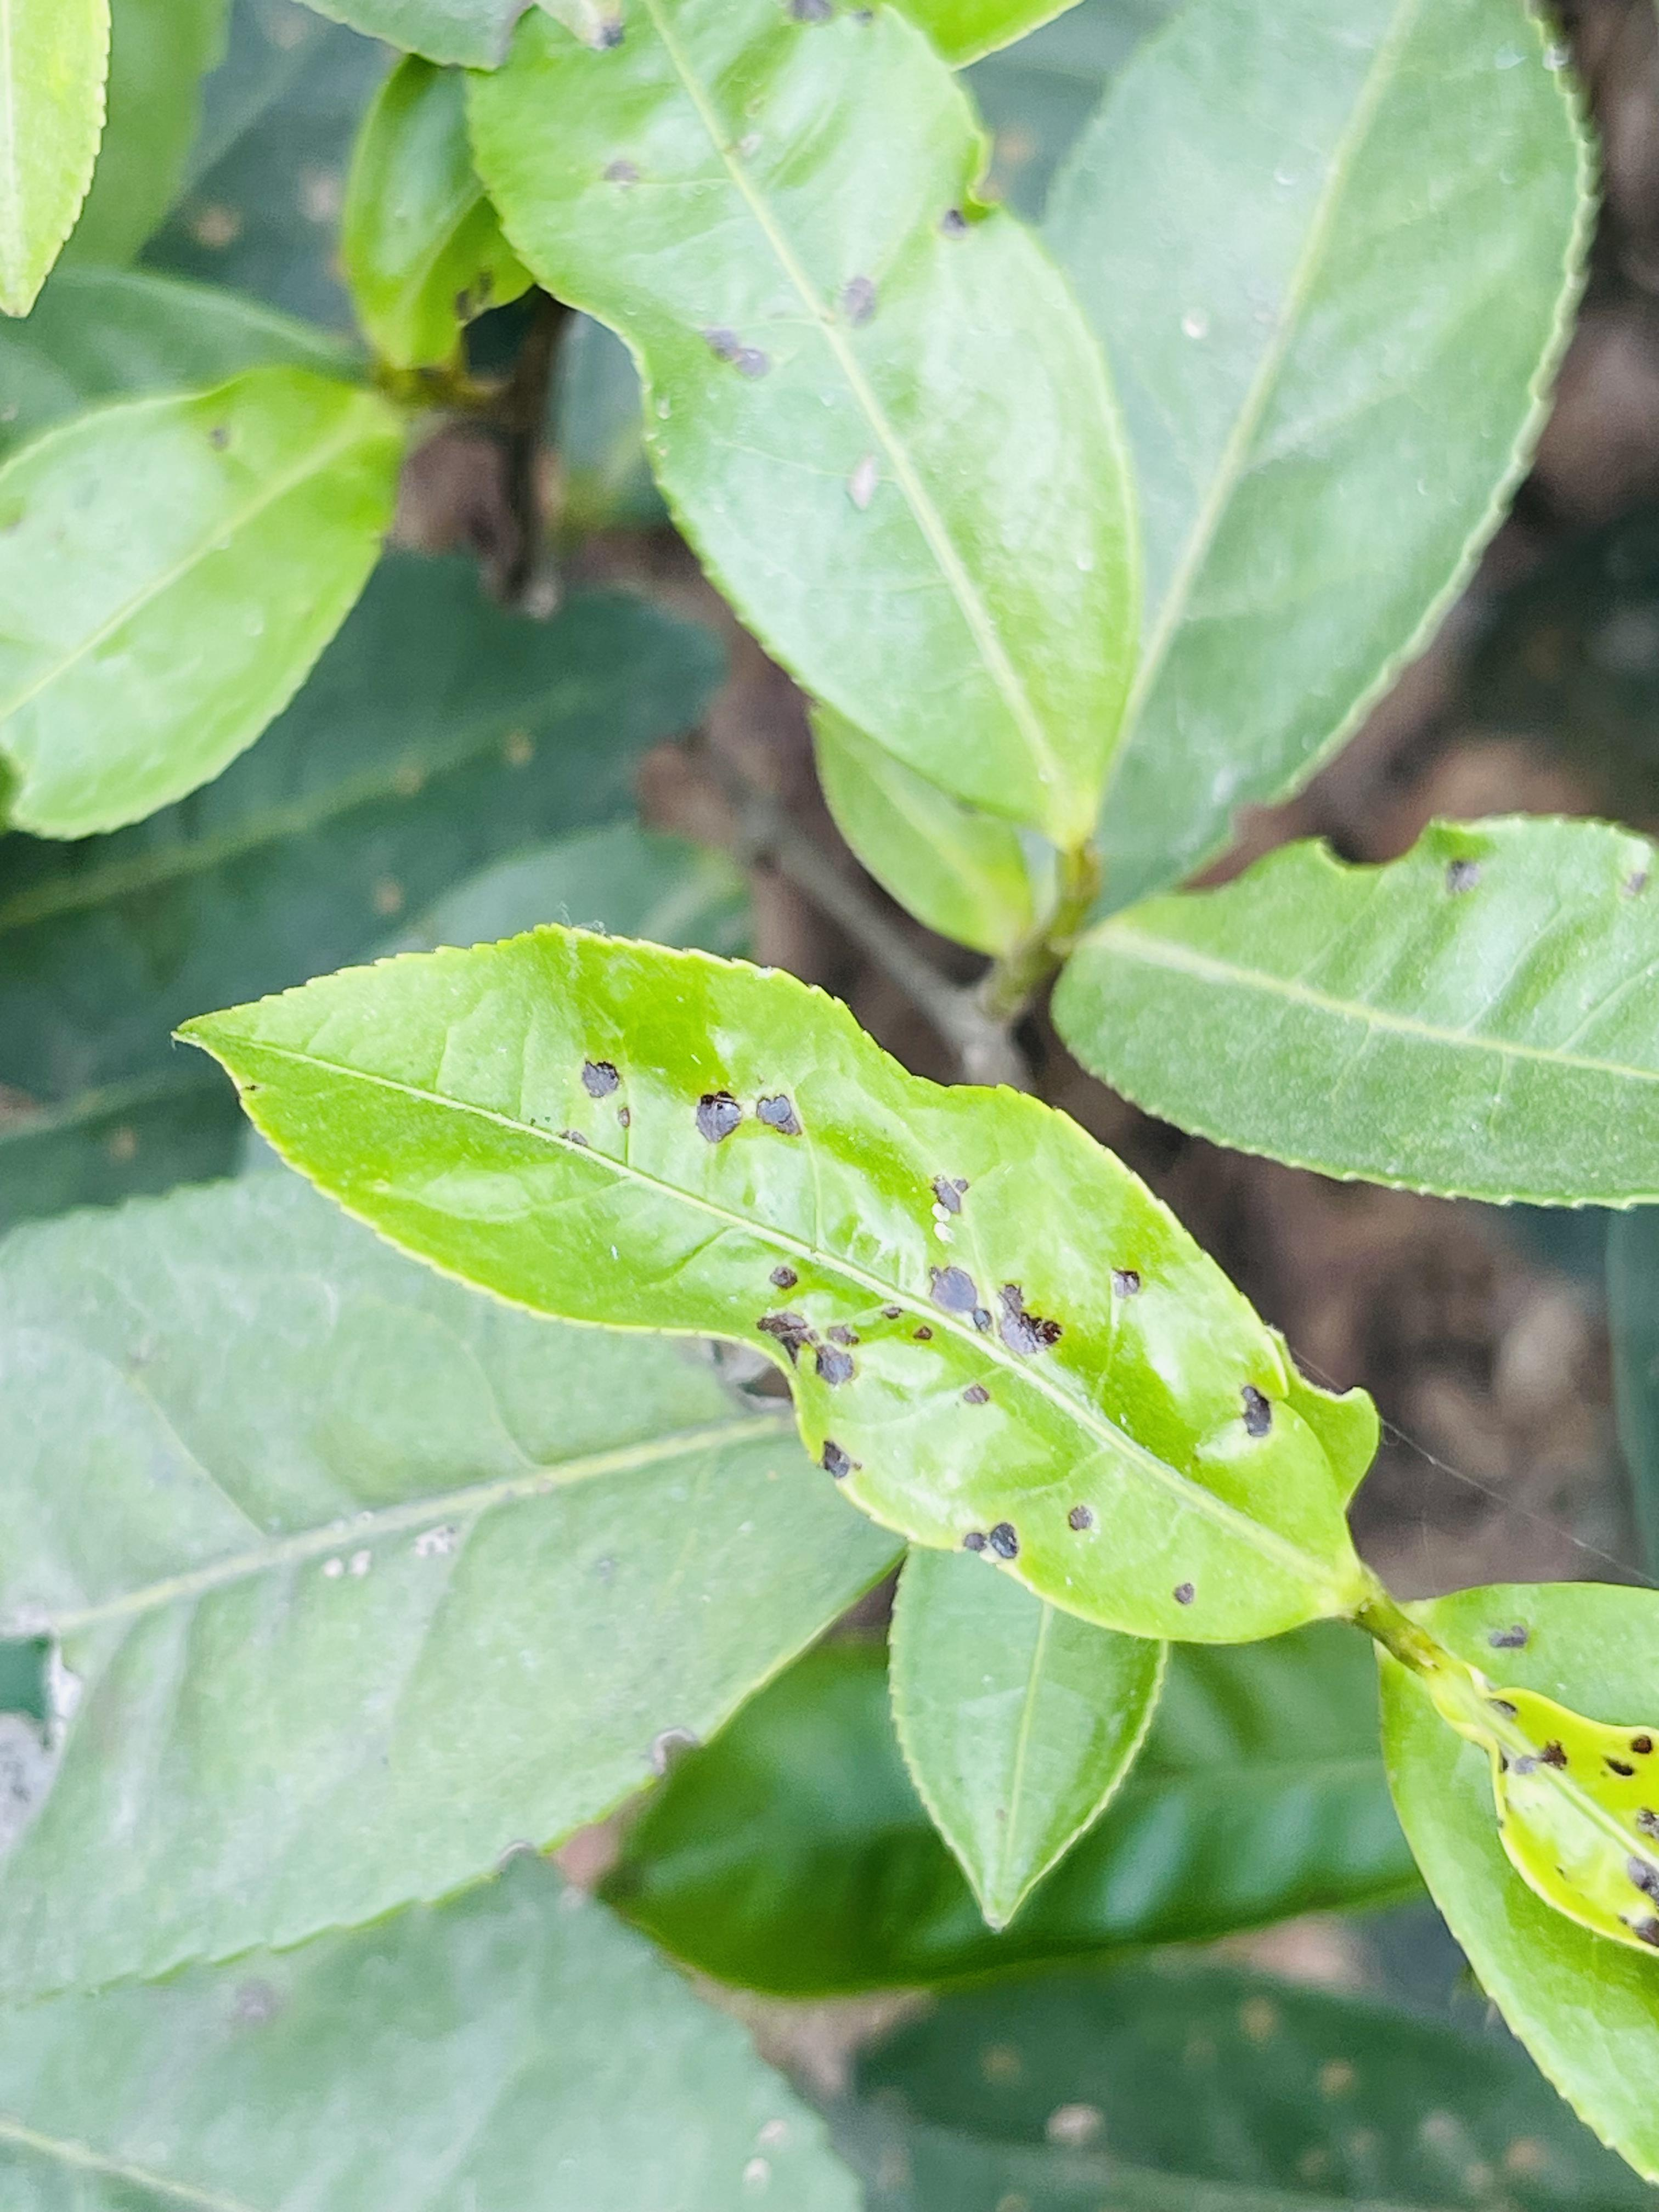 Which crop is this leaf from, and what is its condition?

tea, helopeltis
